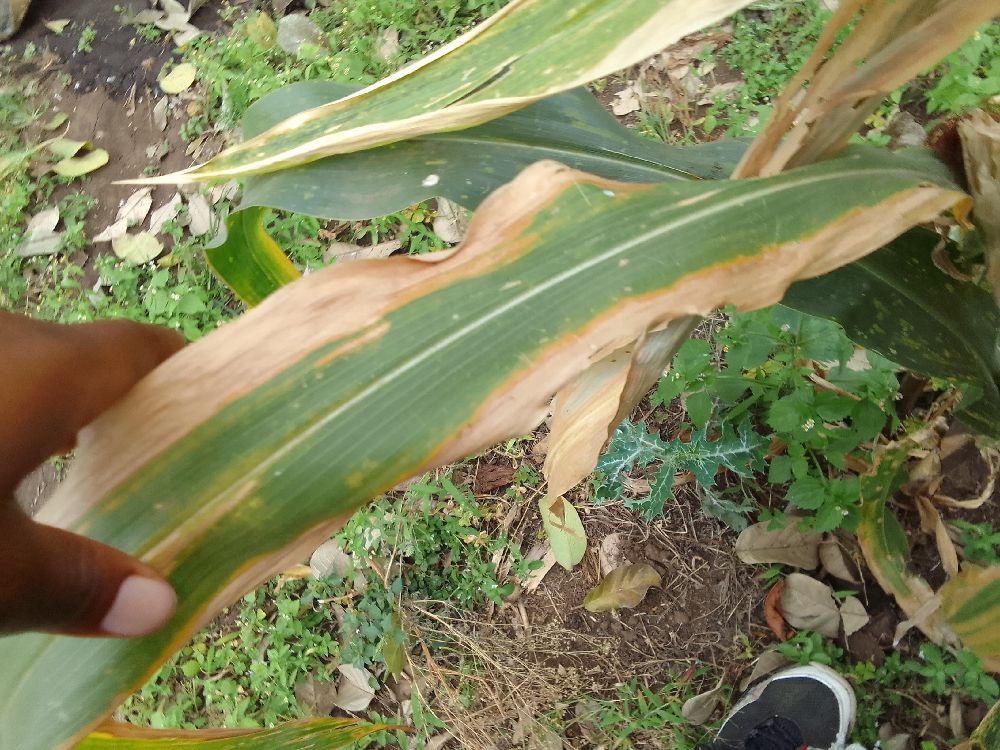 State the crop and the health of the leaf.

maize, maize lethal necrosis
